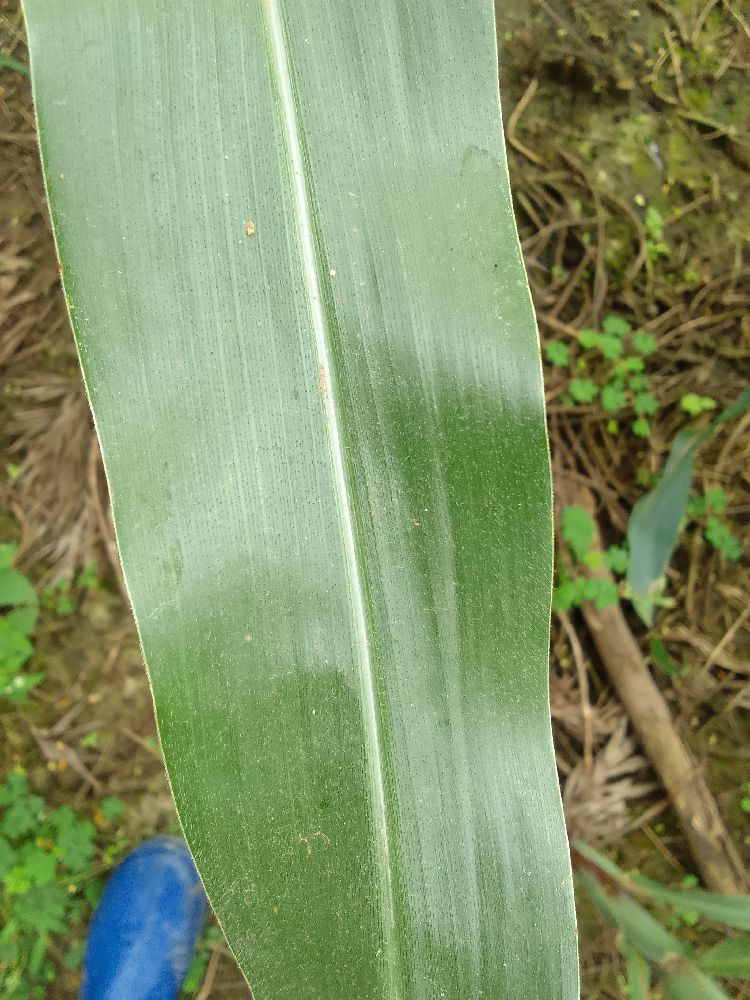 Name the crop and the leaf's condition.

maize, healthy
